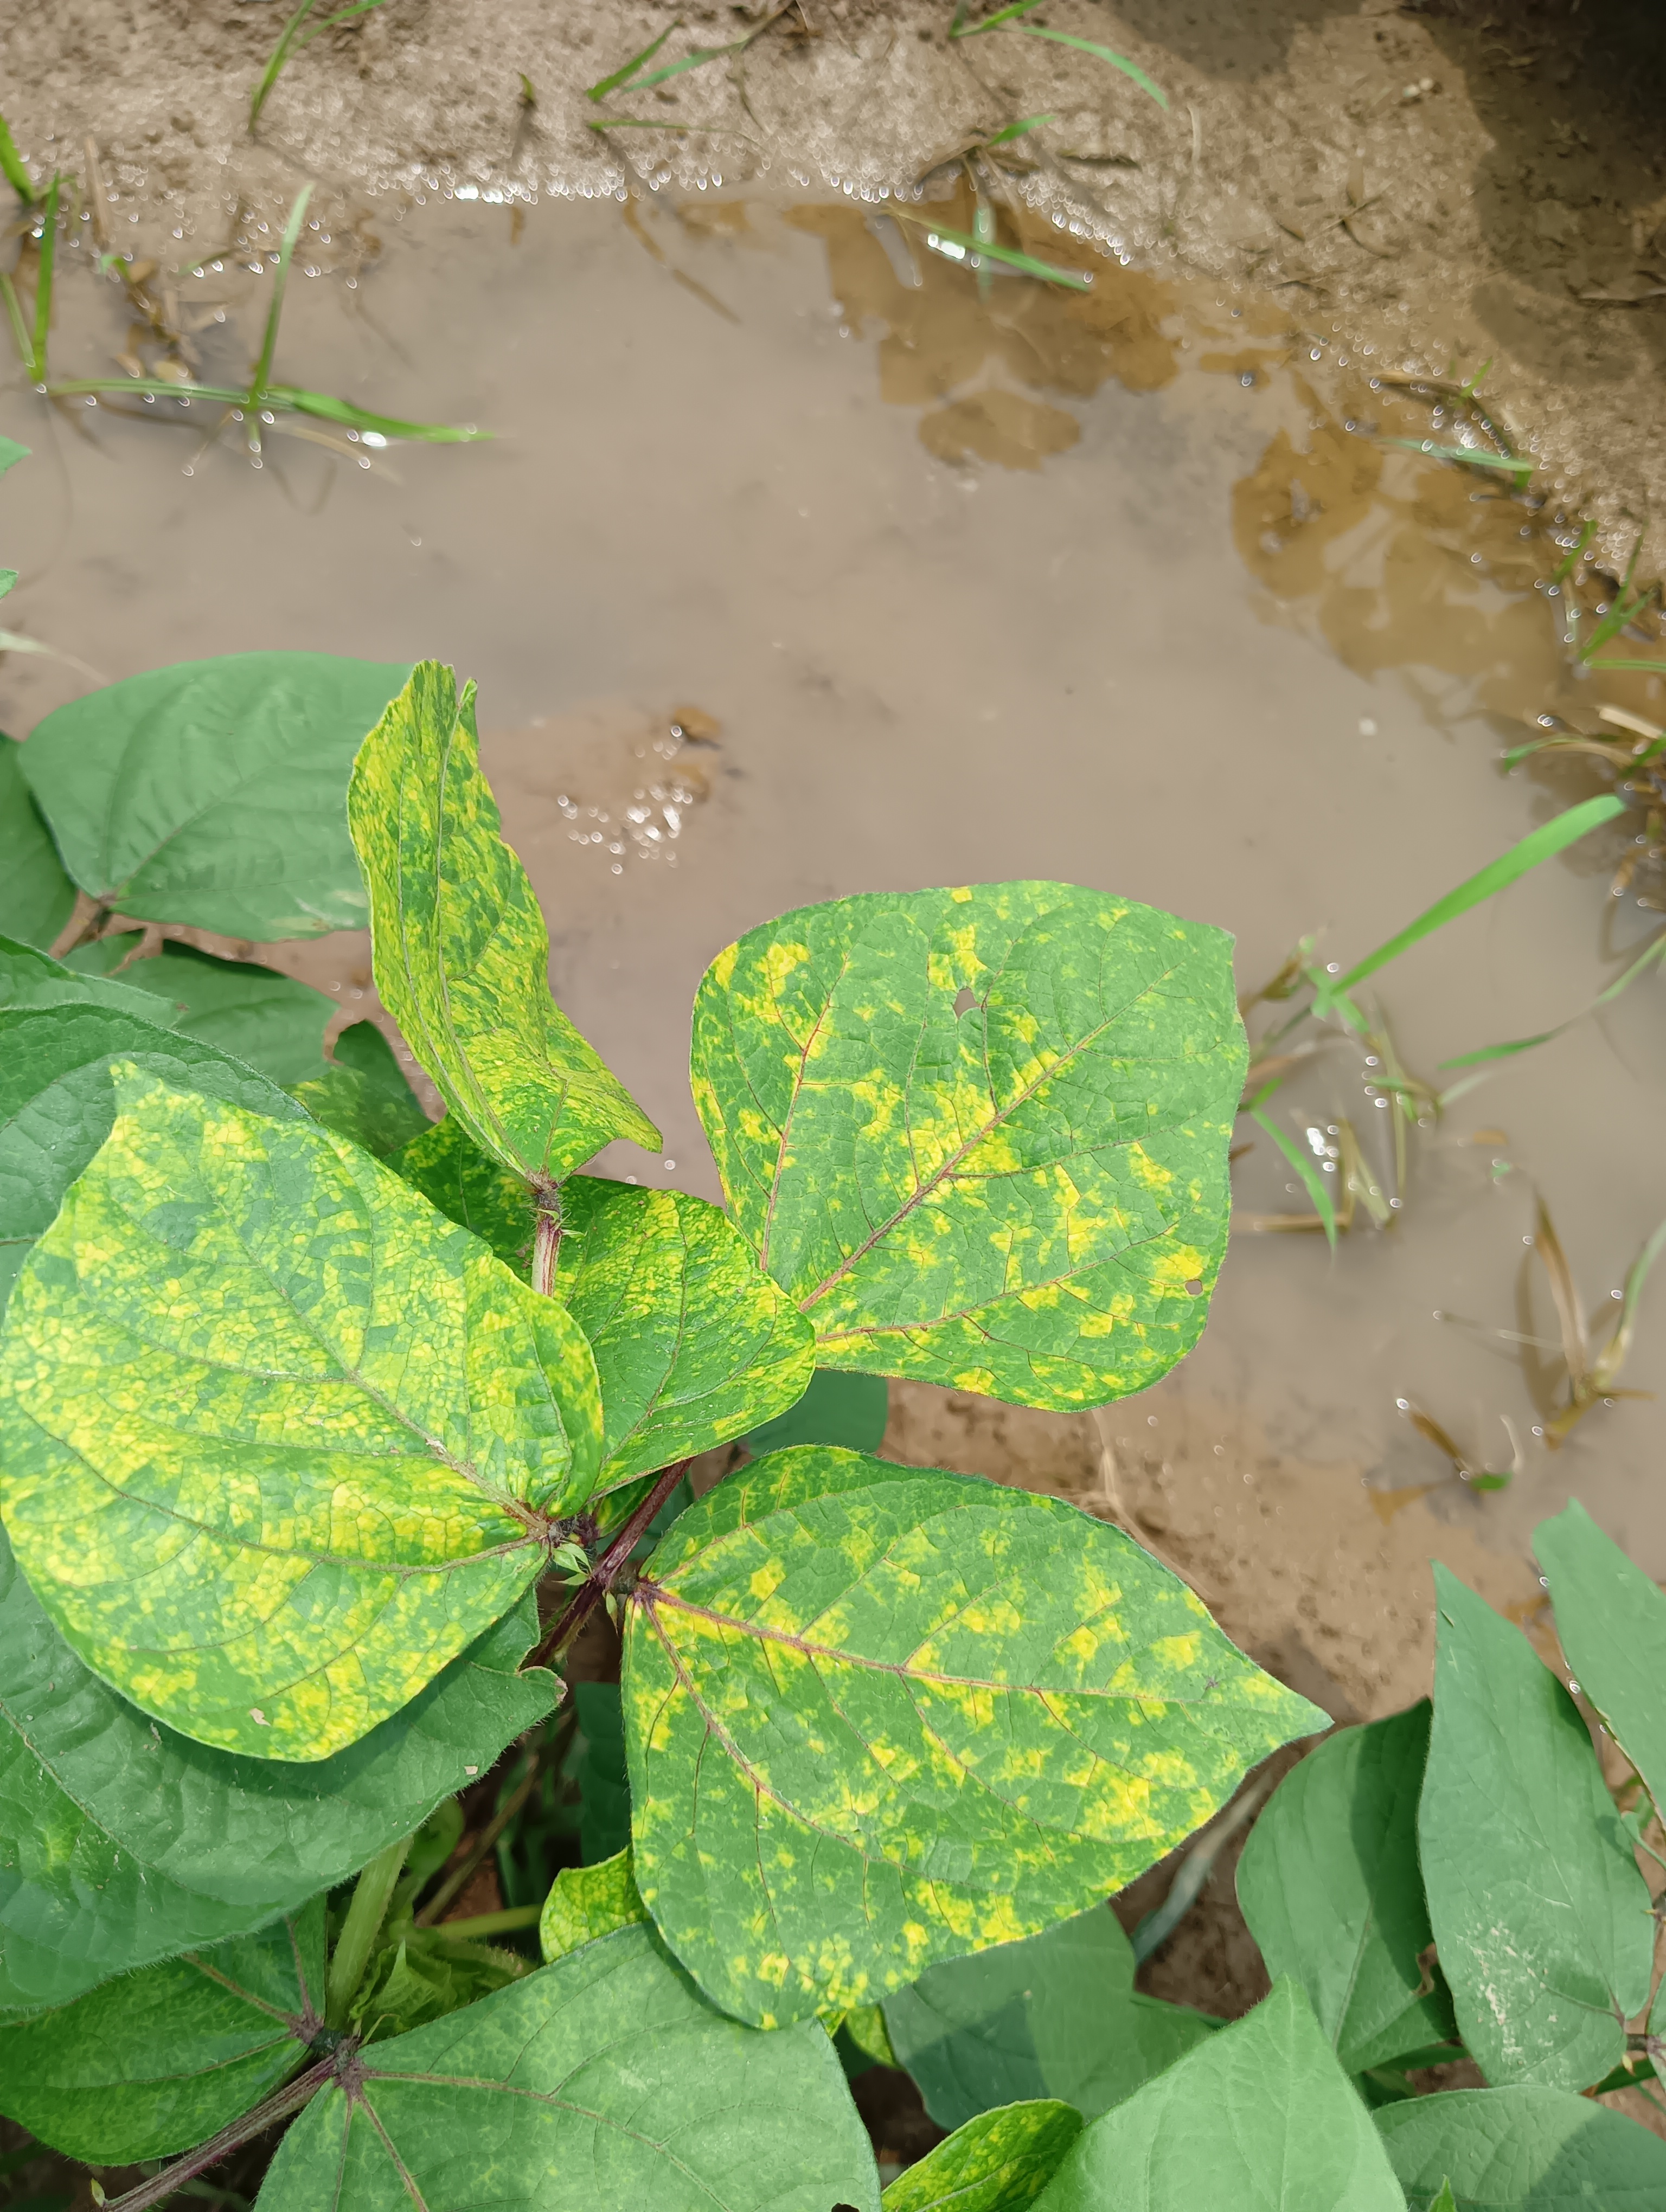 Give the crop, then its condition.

mungbean, yellow mosaic
